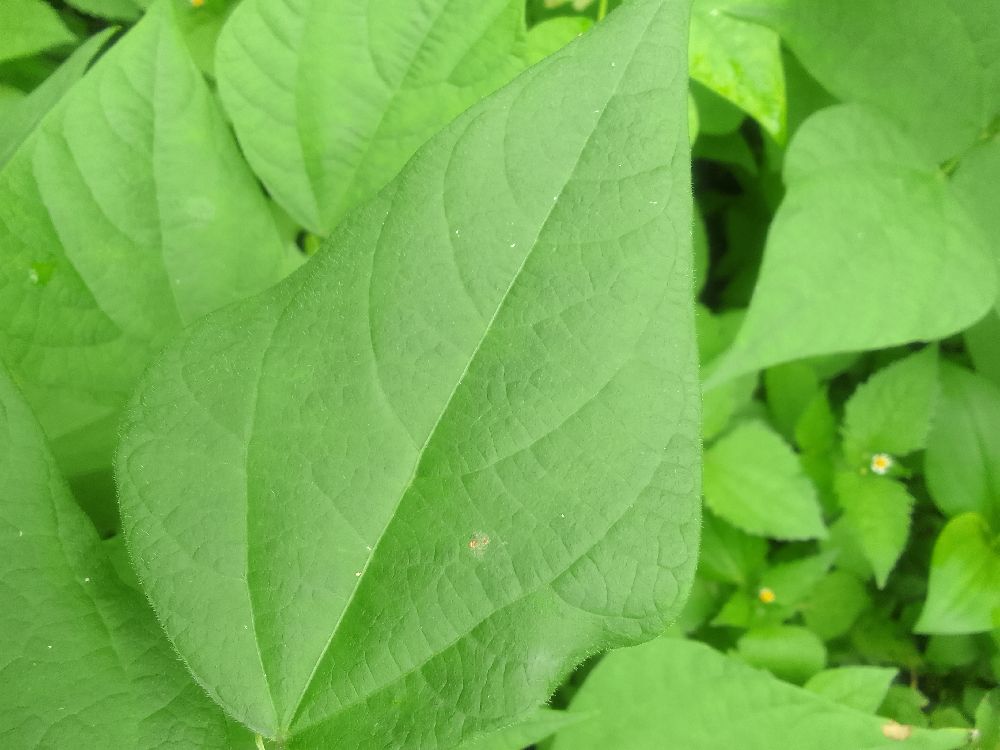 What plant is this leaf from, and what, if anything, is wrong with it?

common bean, healthy
